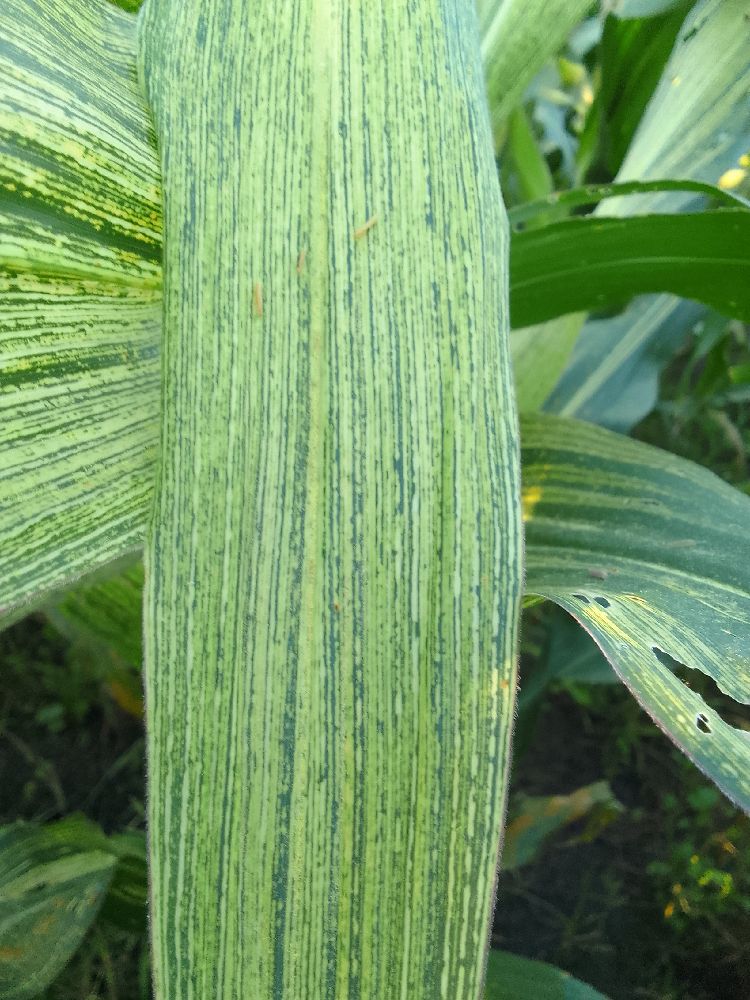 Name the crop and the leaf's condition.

maize, maize streak virus
